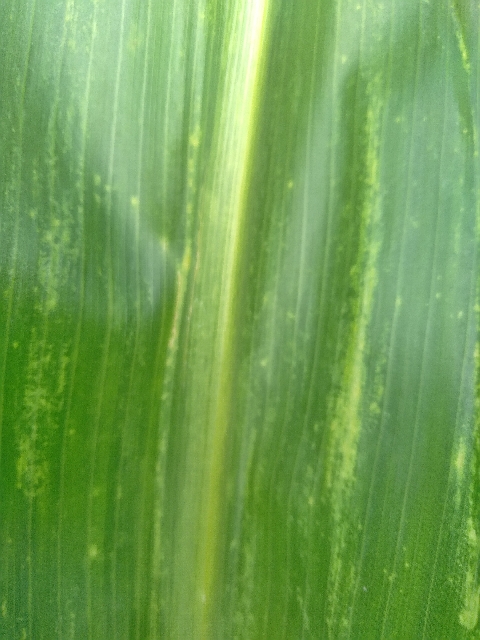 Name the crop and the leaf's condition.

maize, maize lethal necrosis
